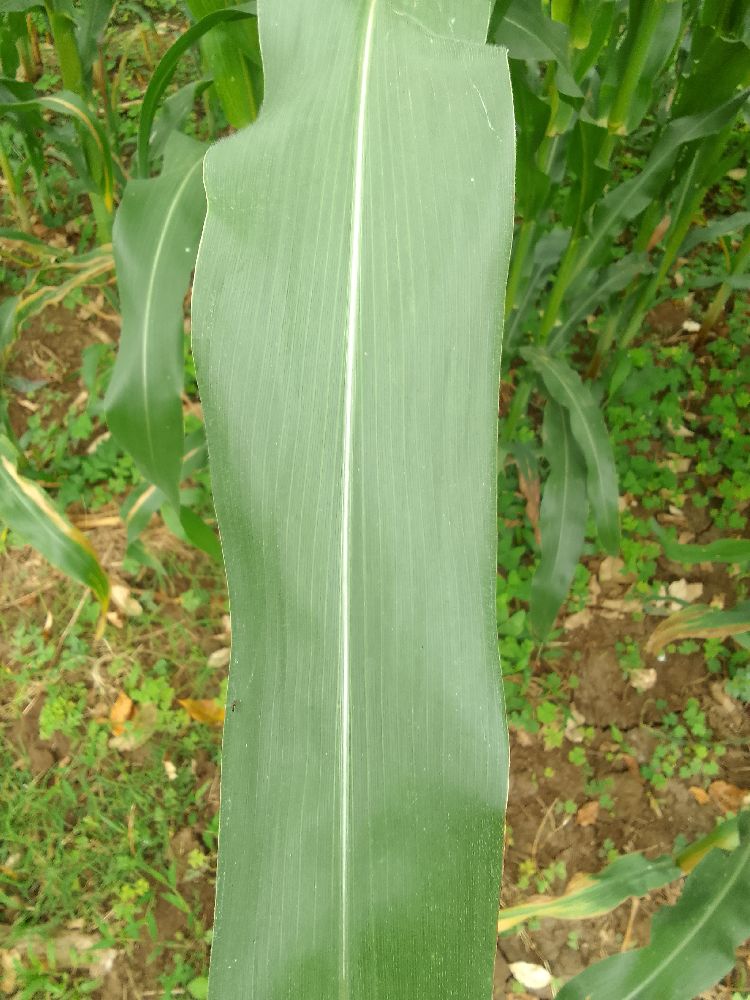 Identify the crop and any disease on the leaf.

maize, healthy
